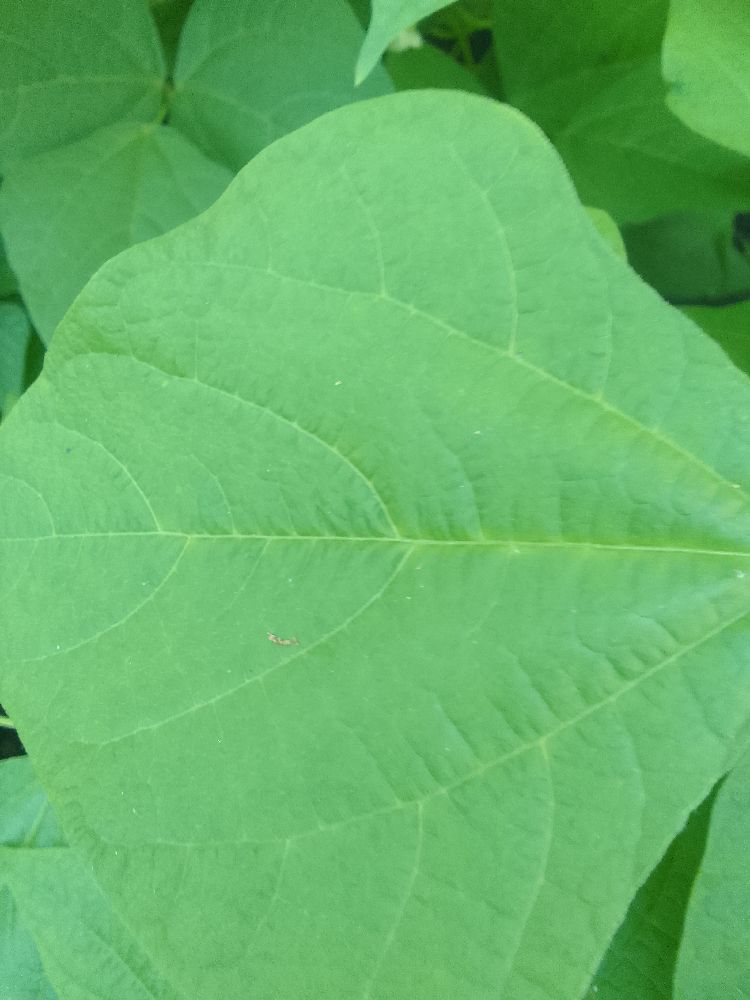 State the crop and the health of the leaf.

common bean, healthy
